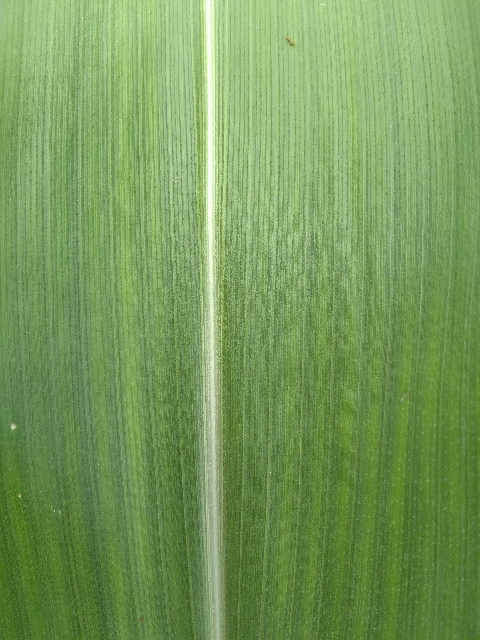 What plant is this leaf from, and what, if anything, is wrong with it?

maize, healthy
